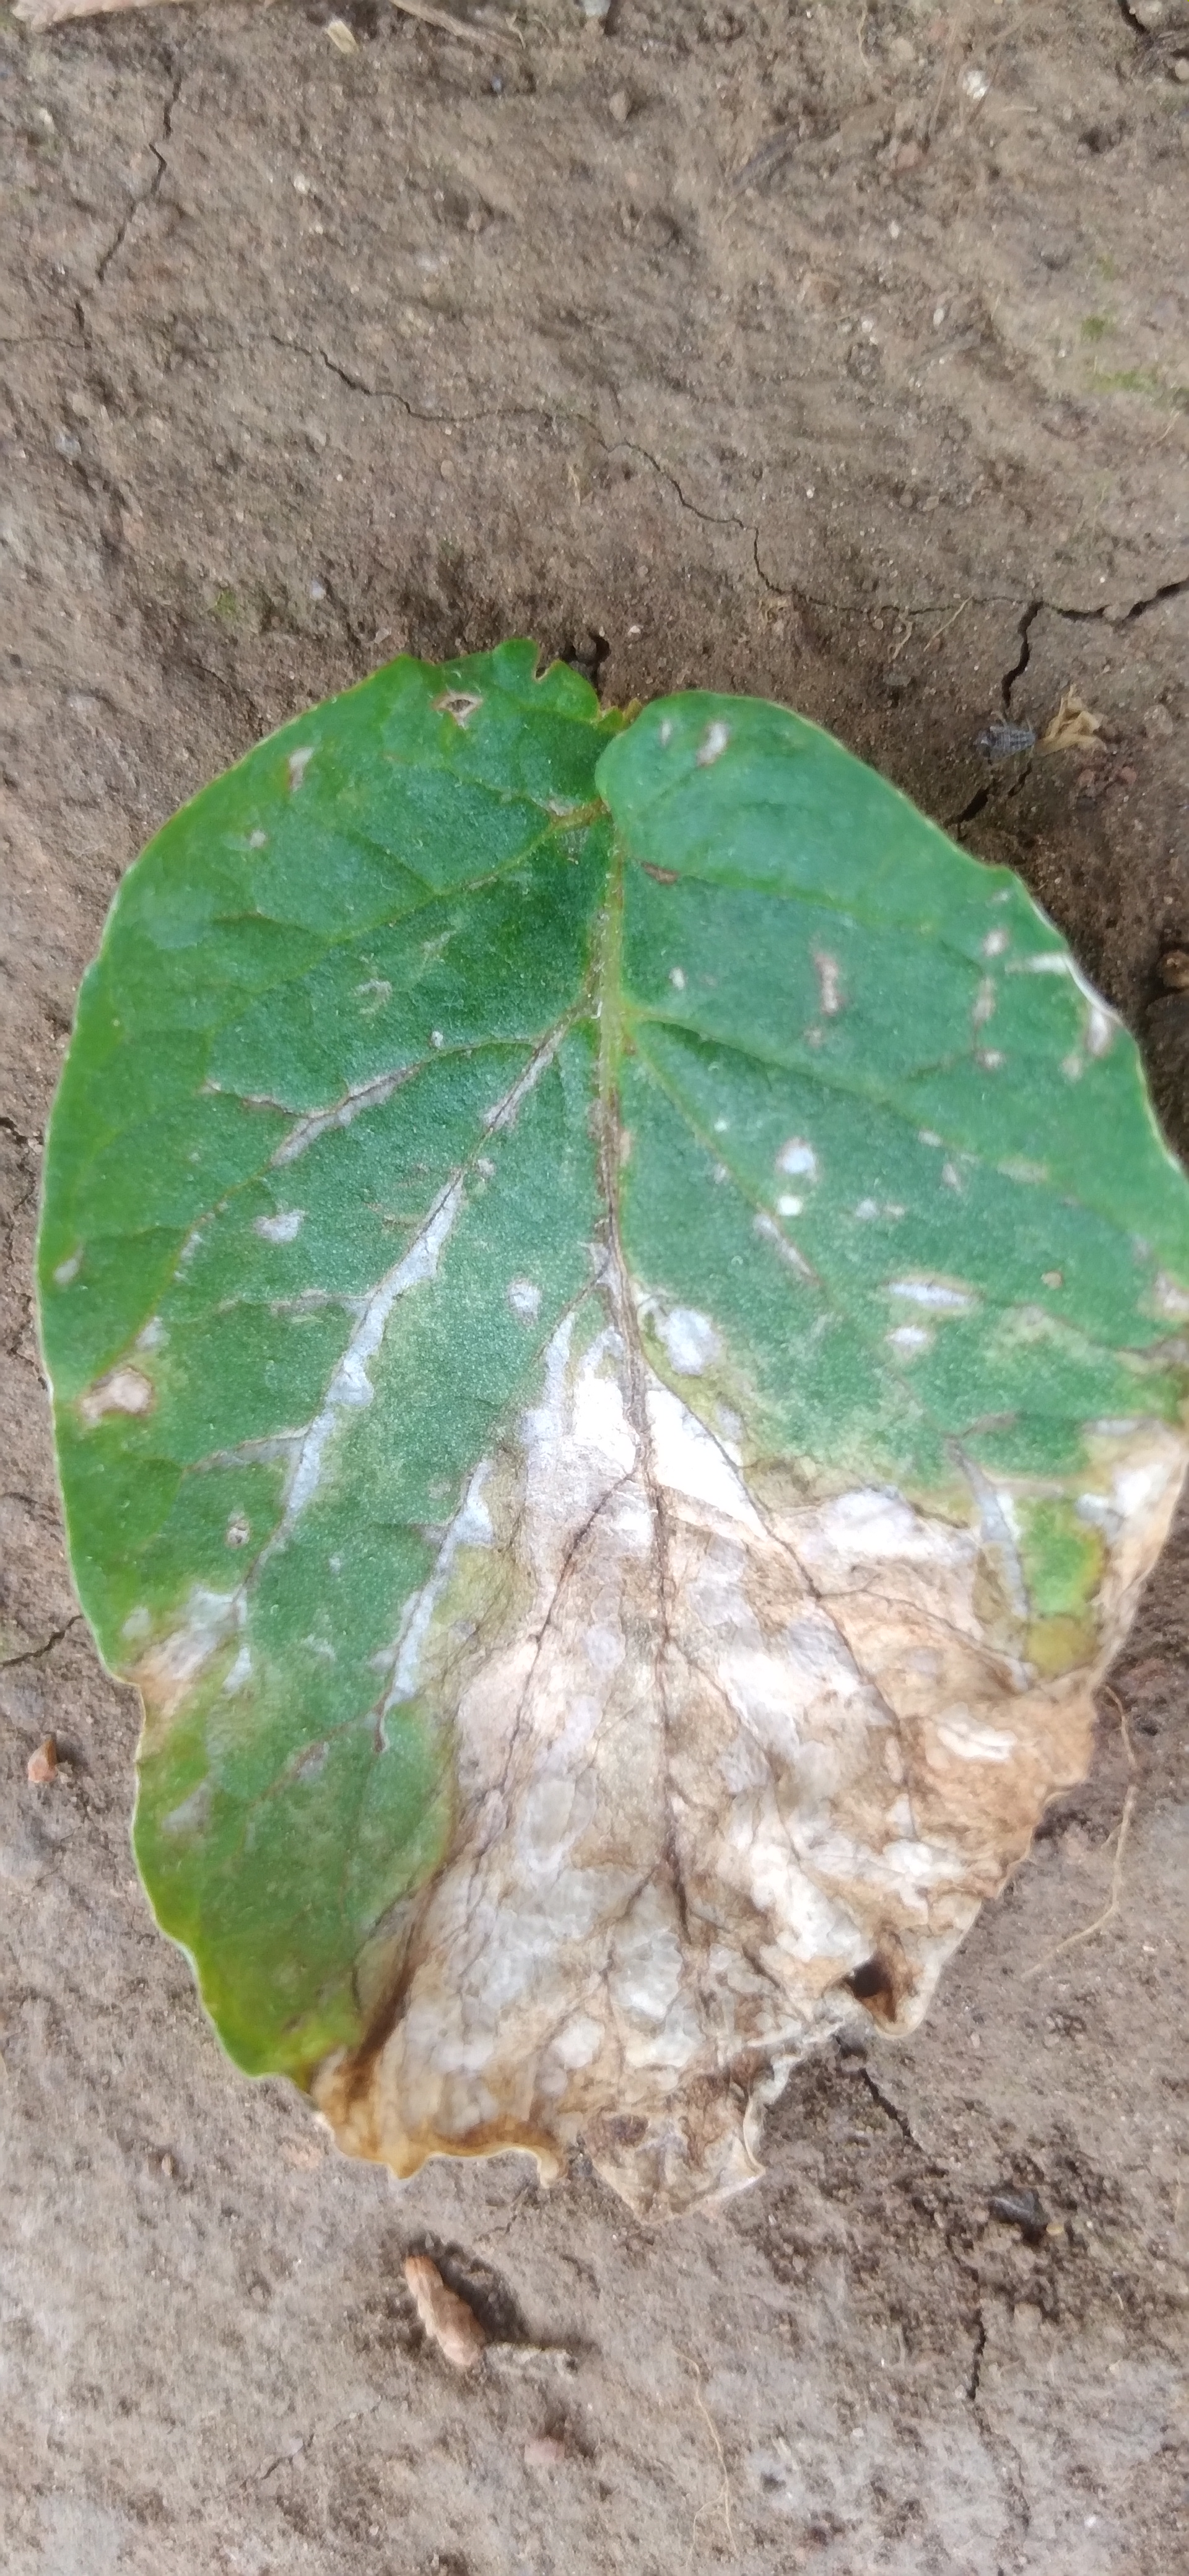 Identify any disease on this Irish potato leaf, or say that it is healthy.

early blight
